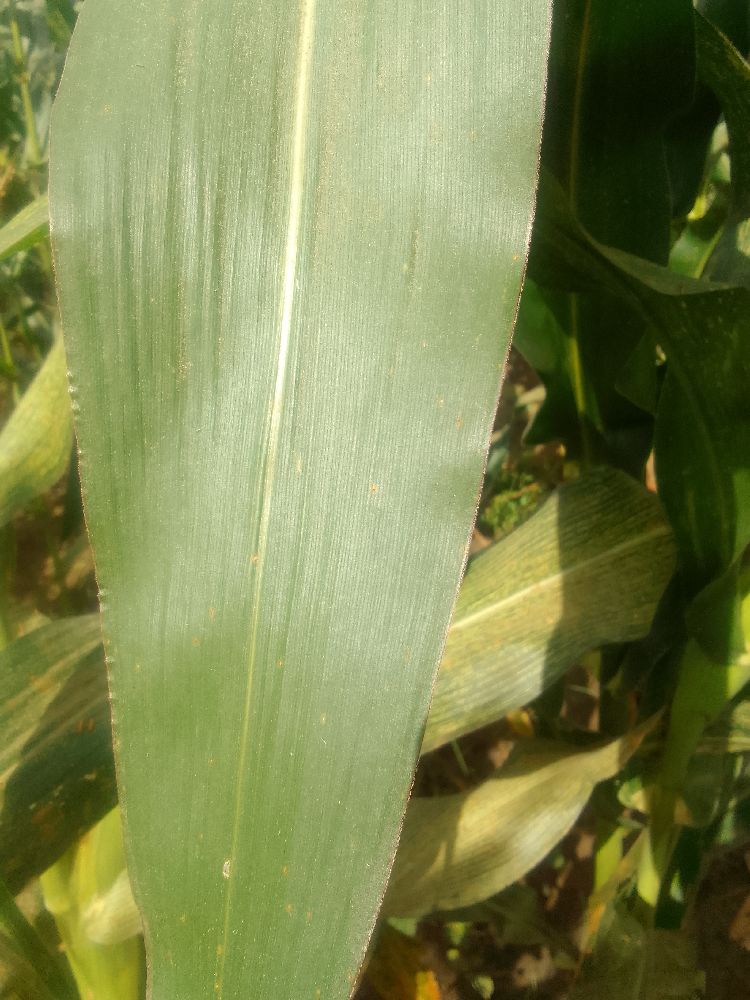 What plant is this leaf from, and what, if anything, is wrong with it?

maize, healthy
